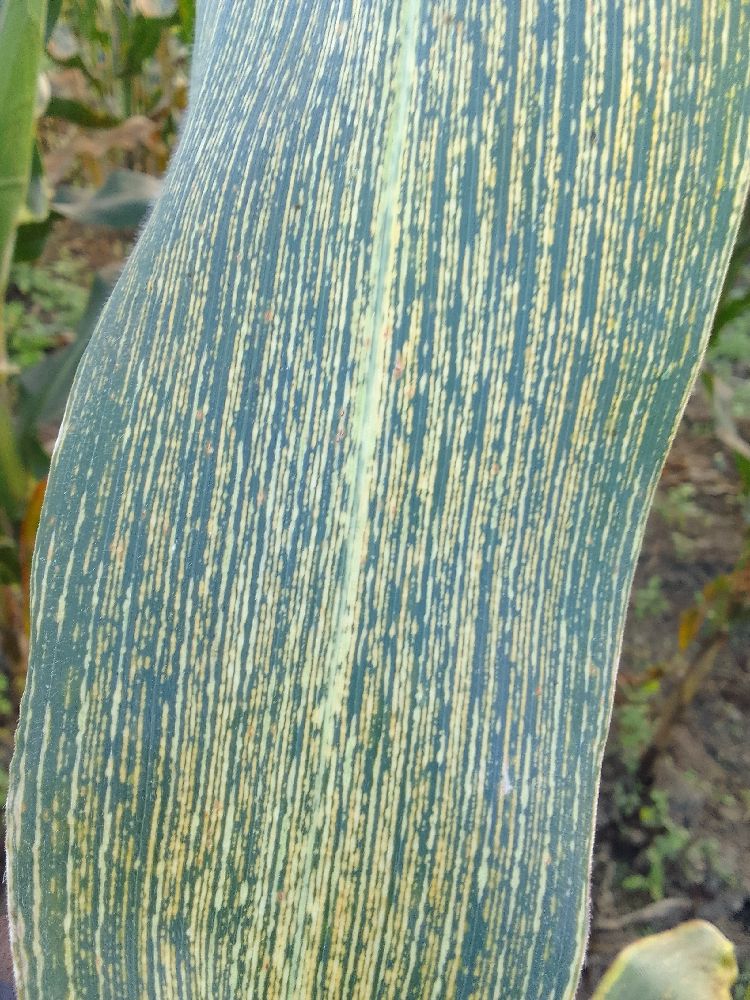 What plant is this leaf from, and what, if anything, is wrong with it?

maize, maize streak virus
